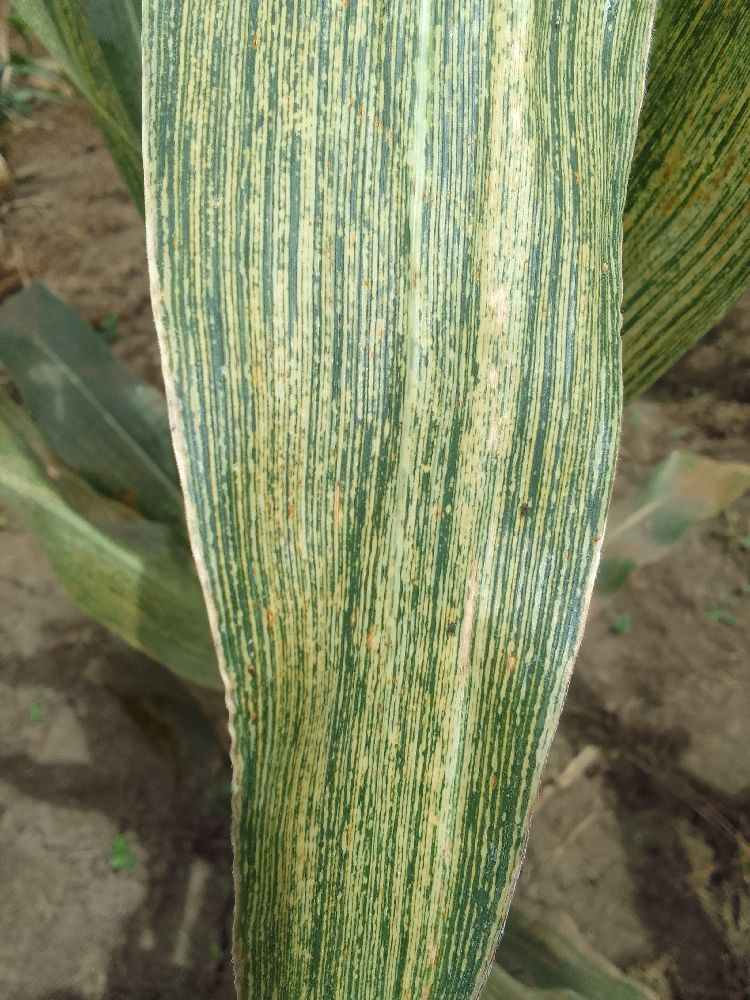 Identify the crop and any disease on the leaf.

maize, maize streak virus
